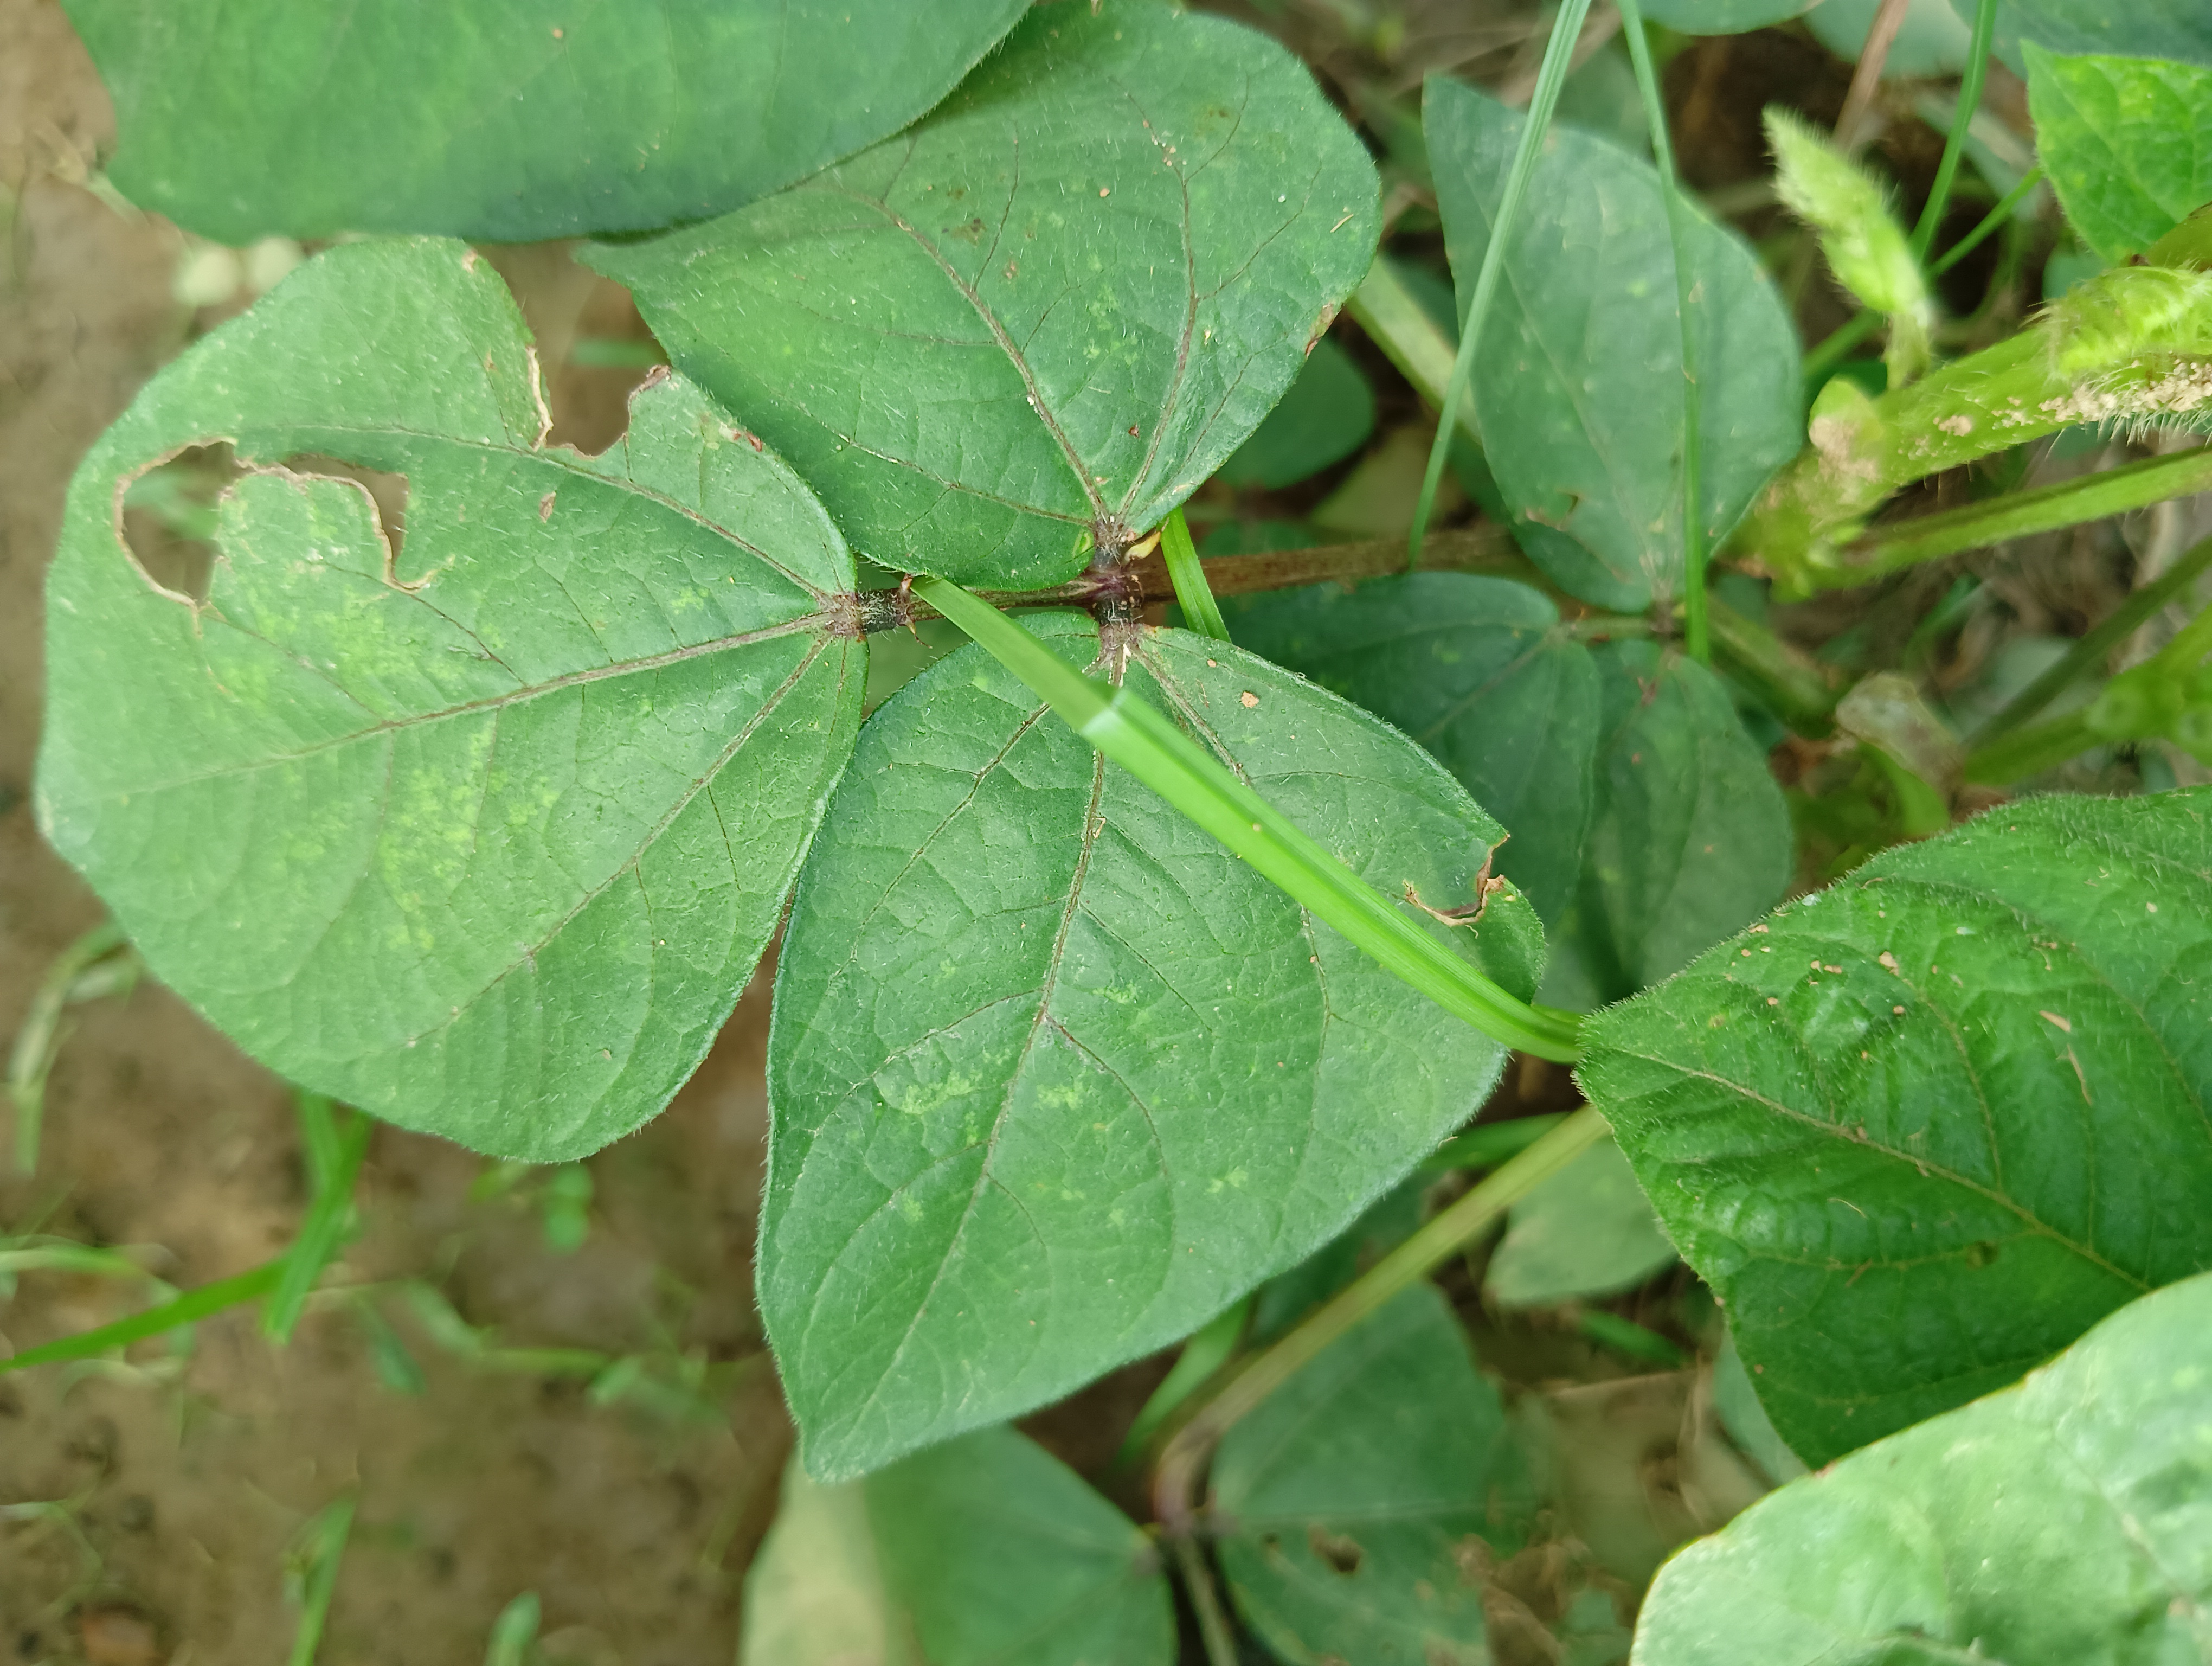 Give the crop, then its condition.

mungbean, healthy
